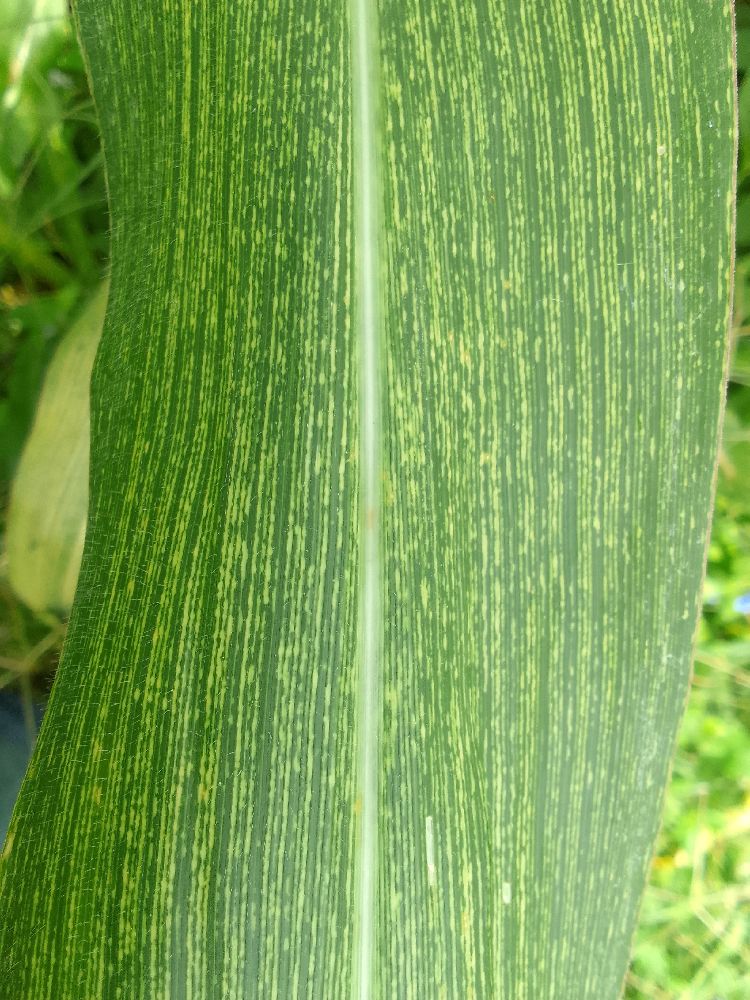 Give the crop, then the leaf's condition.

maize, maize streak virus
